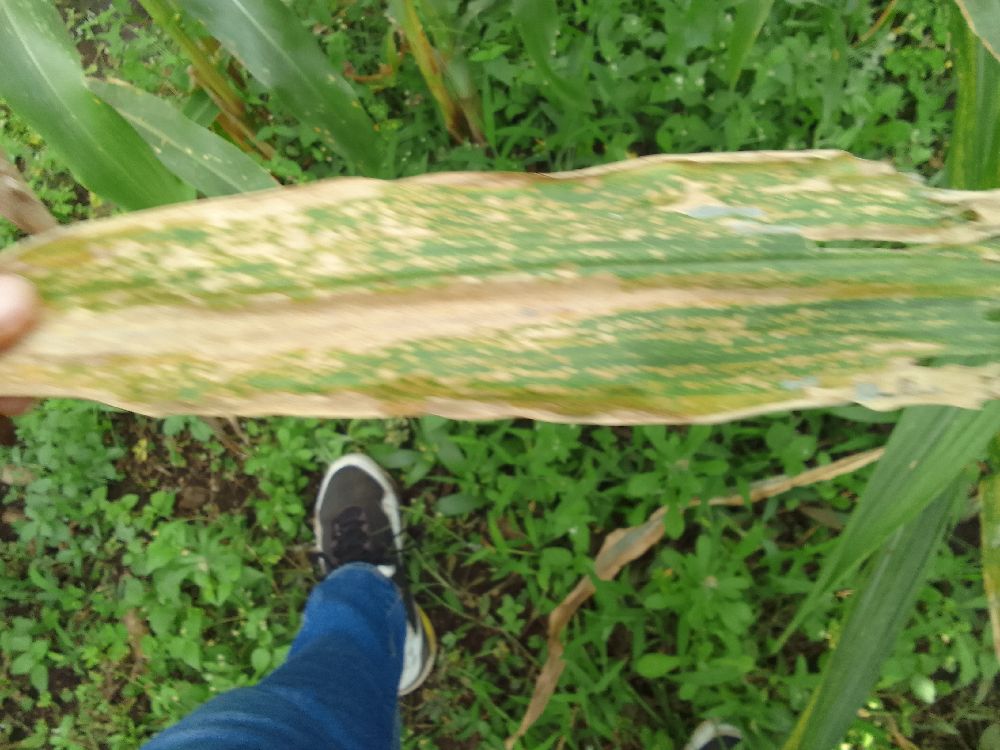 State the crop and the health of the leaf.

maize, maize lethal necrosis
